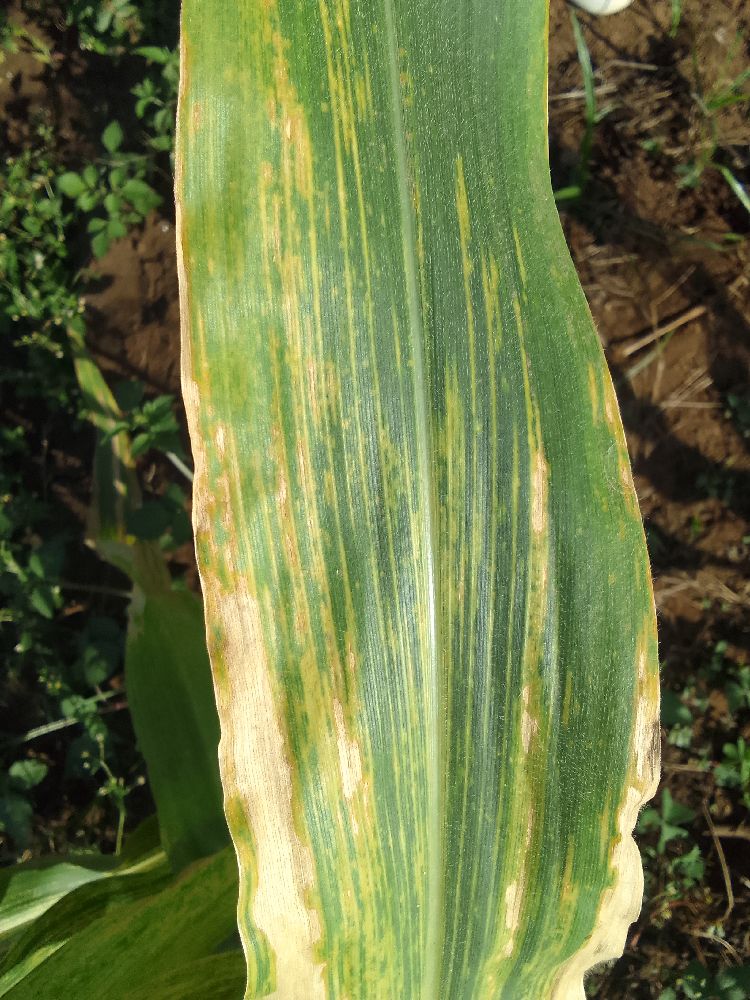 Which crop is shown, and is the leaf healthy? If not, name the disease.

maize, maize lethal necrosis
